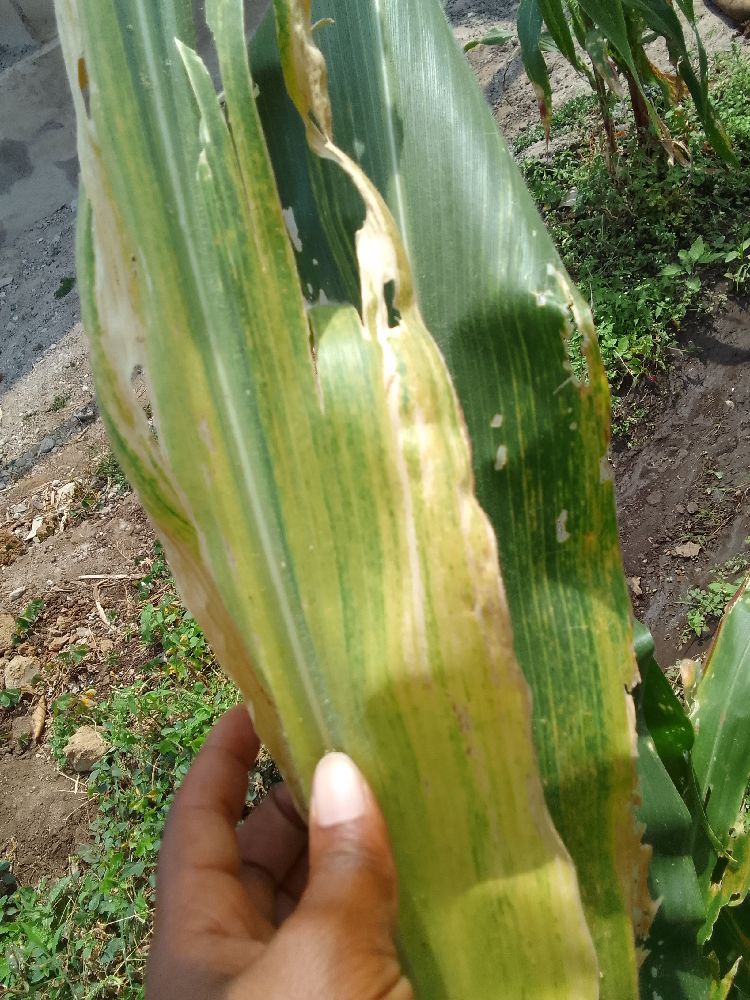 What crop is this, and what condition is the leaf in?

maize, healthy
